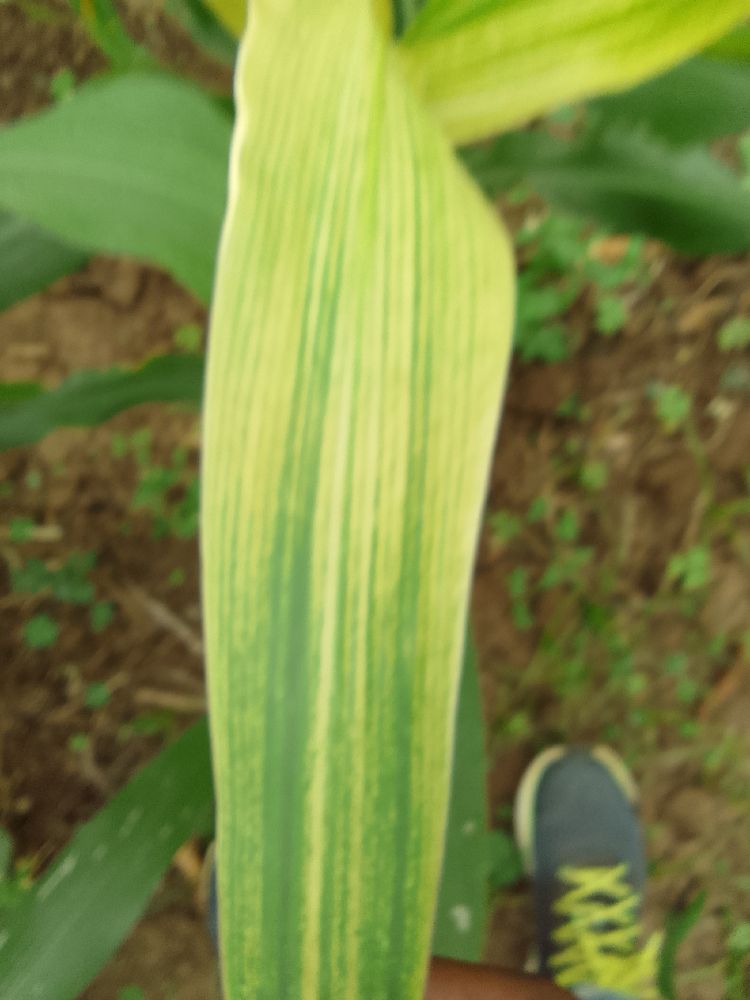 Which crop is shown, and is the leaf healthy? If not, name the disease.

maize, maize lethal necrosis
